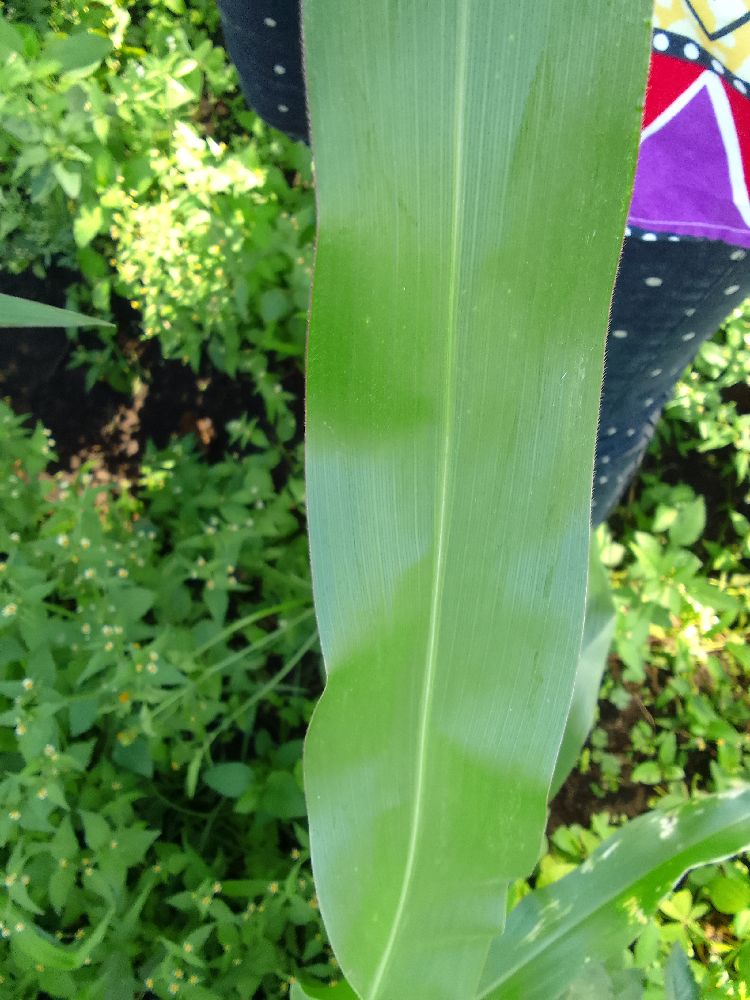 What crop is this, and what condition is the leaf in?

maize, healthy
